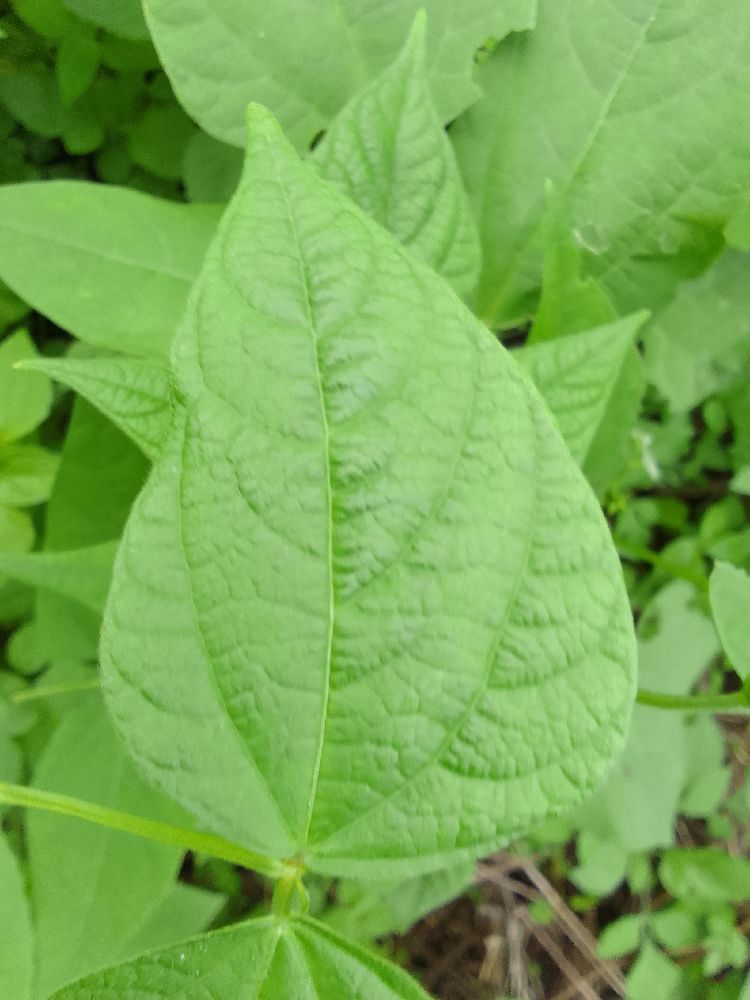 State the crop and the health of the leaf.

common bean, healthy
